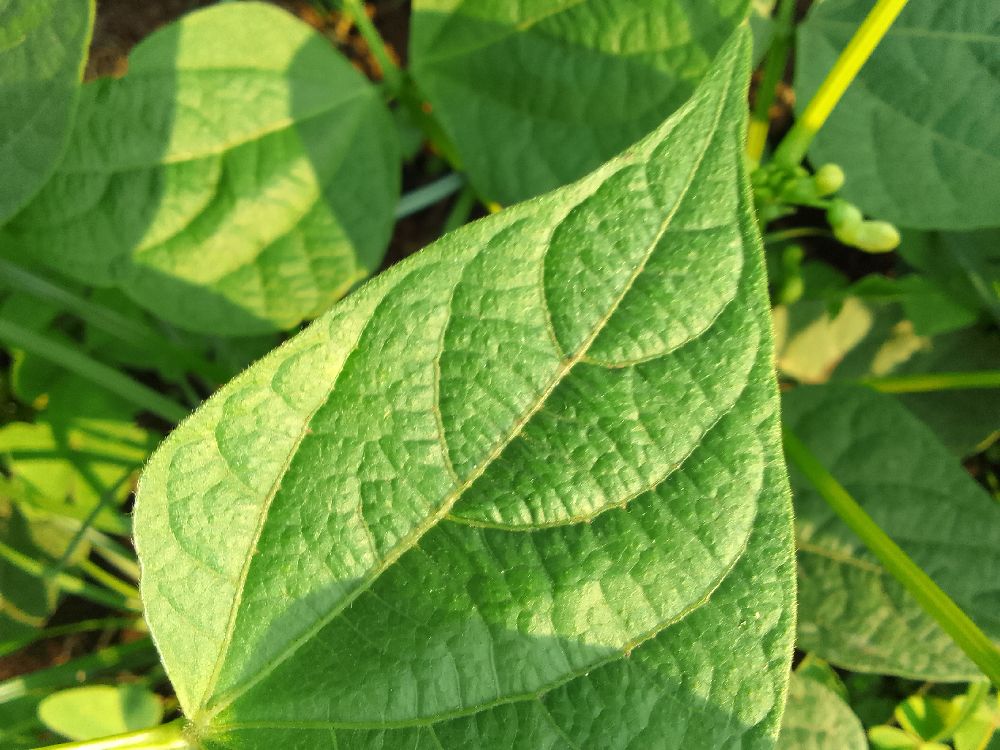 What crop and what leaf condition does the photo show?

common bean, healthy
